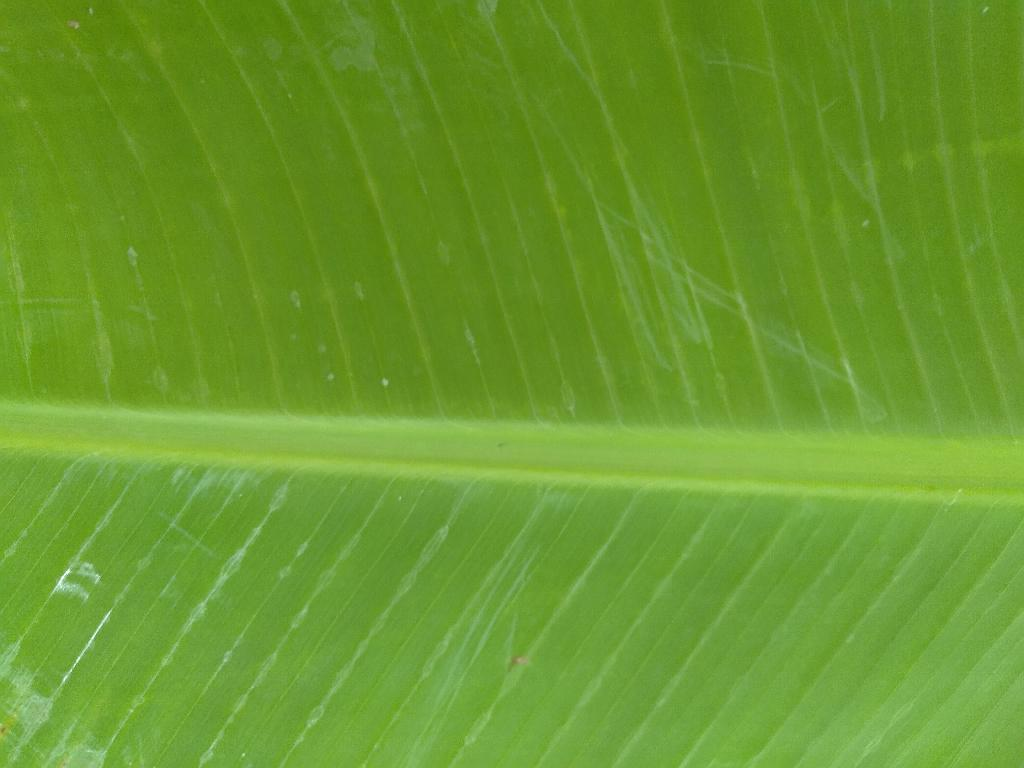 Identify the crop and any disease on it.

banana, healthy
